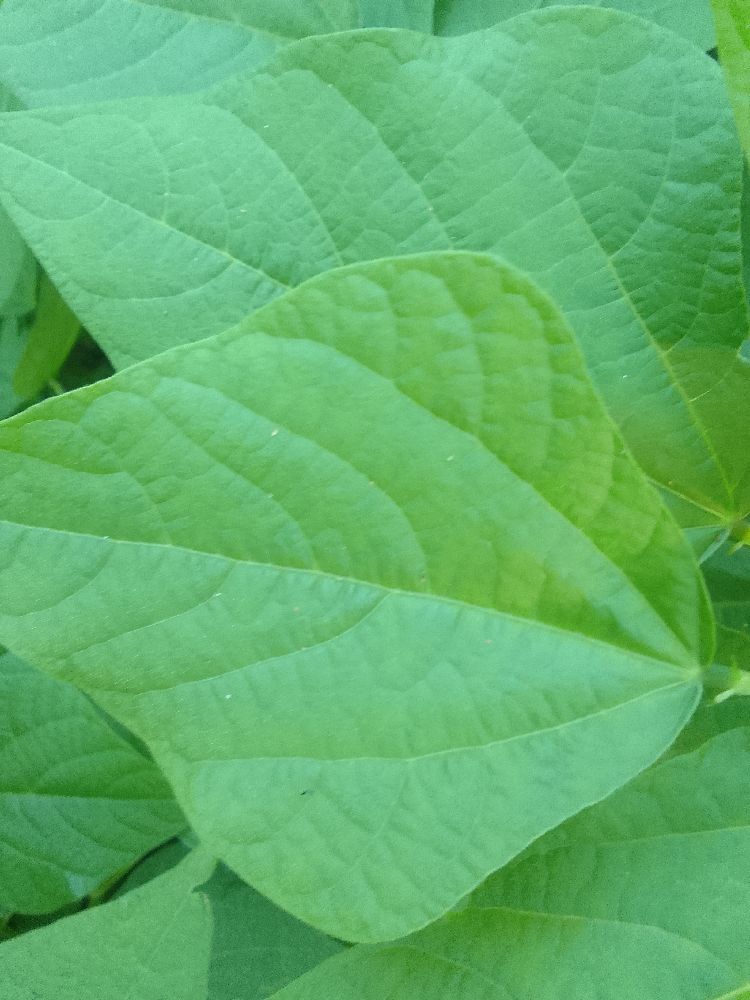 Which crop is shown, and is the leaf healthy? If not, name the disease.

common bean, healthy
